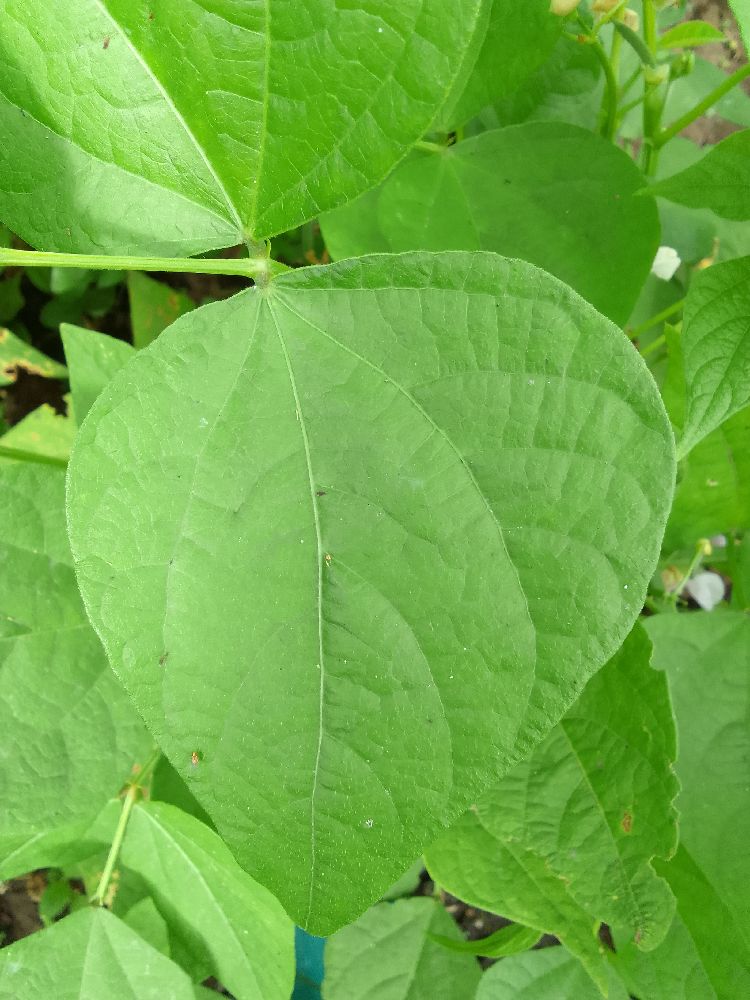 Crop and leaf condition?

common bean, healthy
